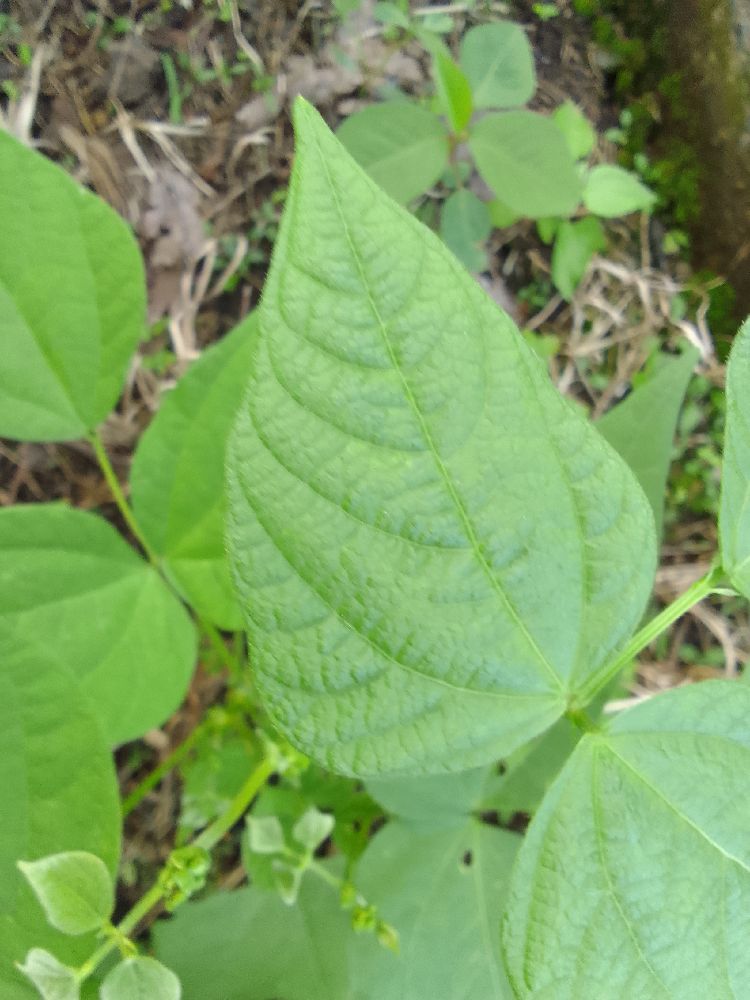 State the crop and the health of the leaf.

common bean, healthy
